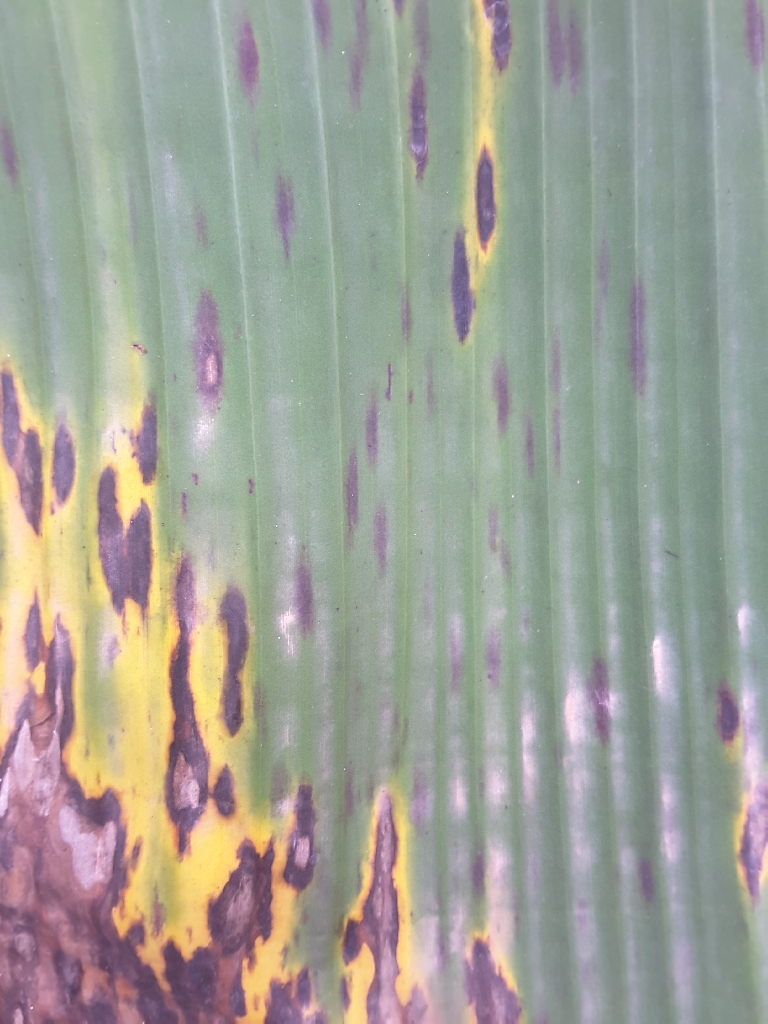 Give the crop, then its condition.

banana, black sigatoka
